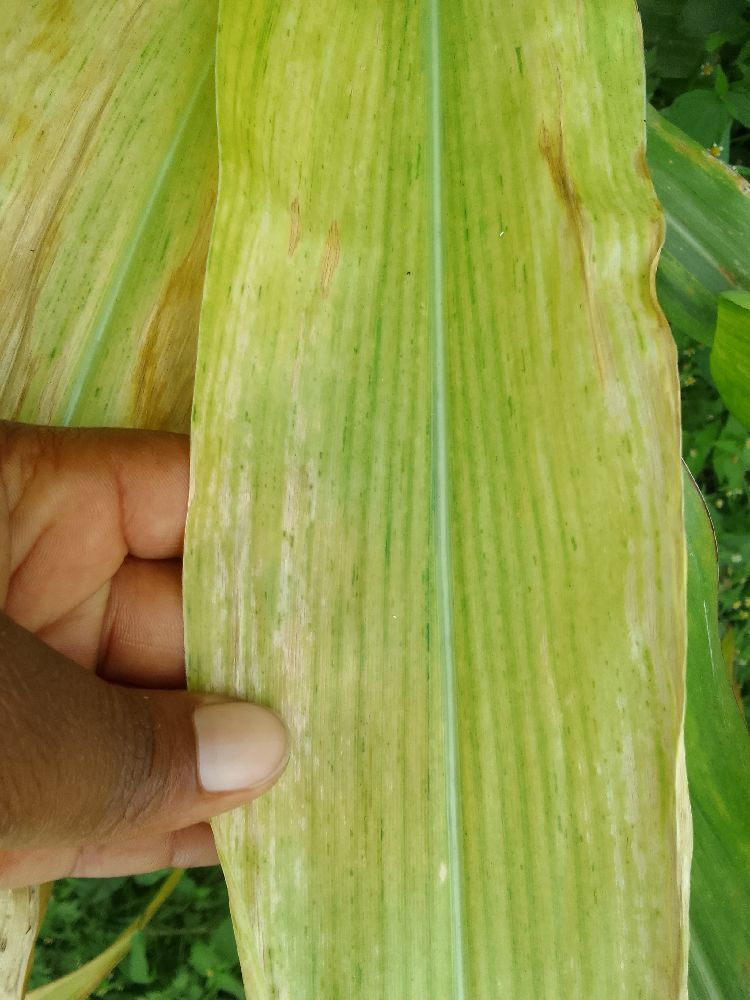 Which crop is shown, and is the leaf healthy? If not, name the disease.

maize, maize lethal necrosis
